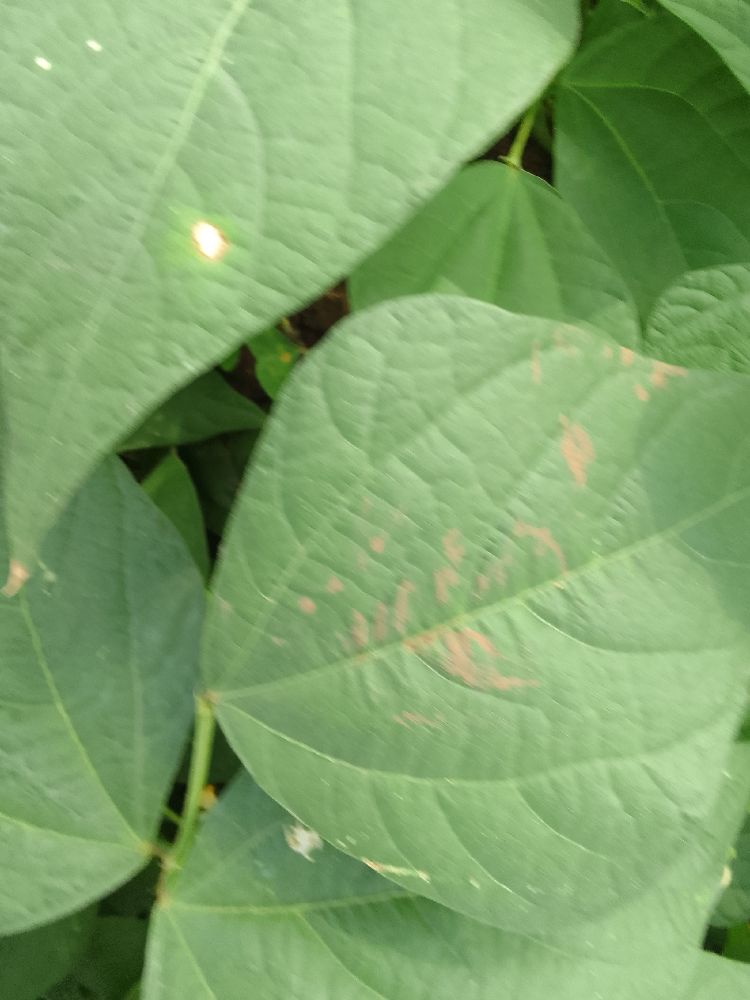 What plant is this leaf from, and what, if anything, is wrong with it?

common bean, healthy
